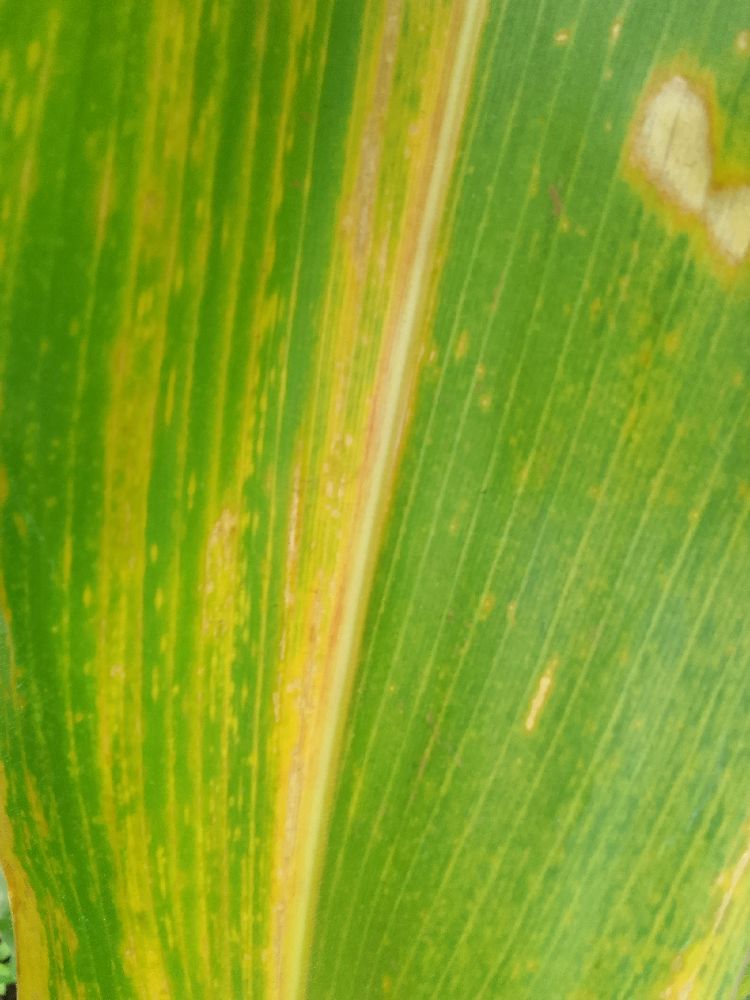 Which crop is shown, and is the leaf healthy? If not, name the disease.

maize, maize lethal necrosis
